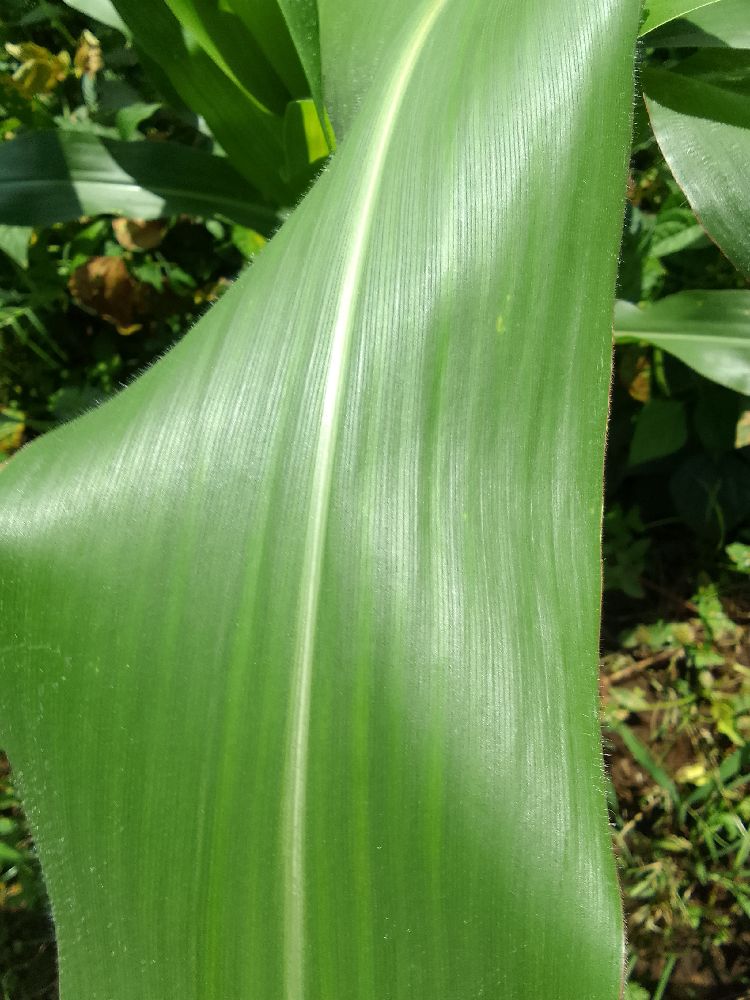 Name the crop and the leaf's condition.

maize, healthy
